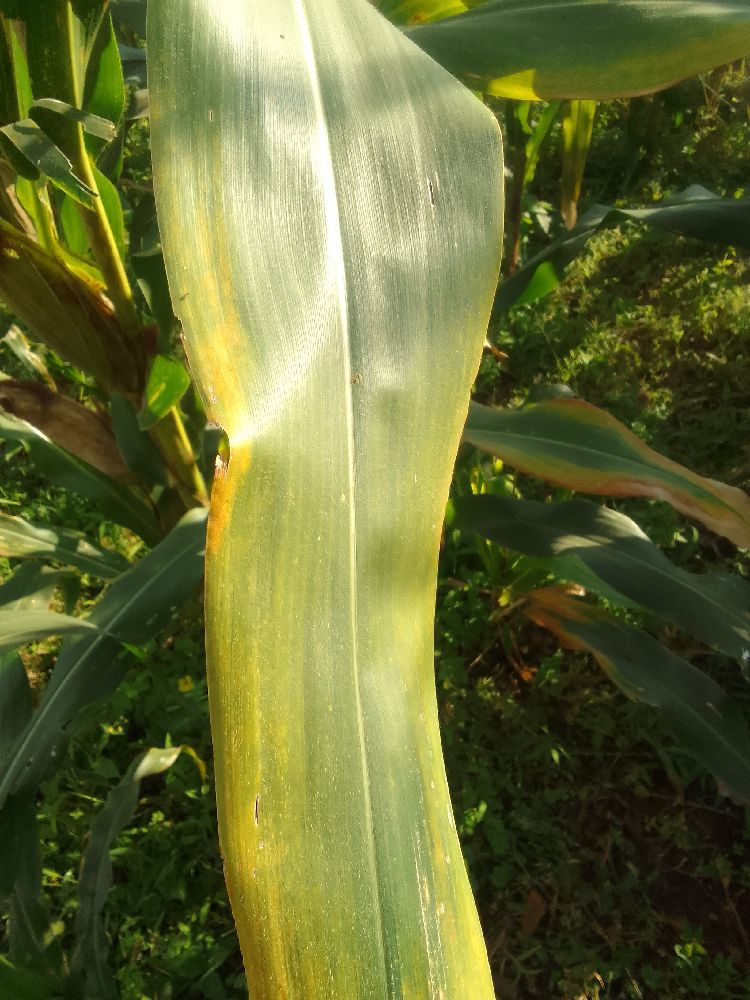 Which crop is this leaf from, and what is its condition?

maize, maize lethal necrosis
